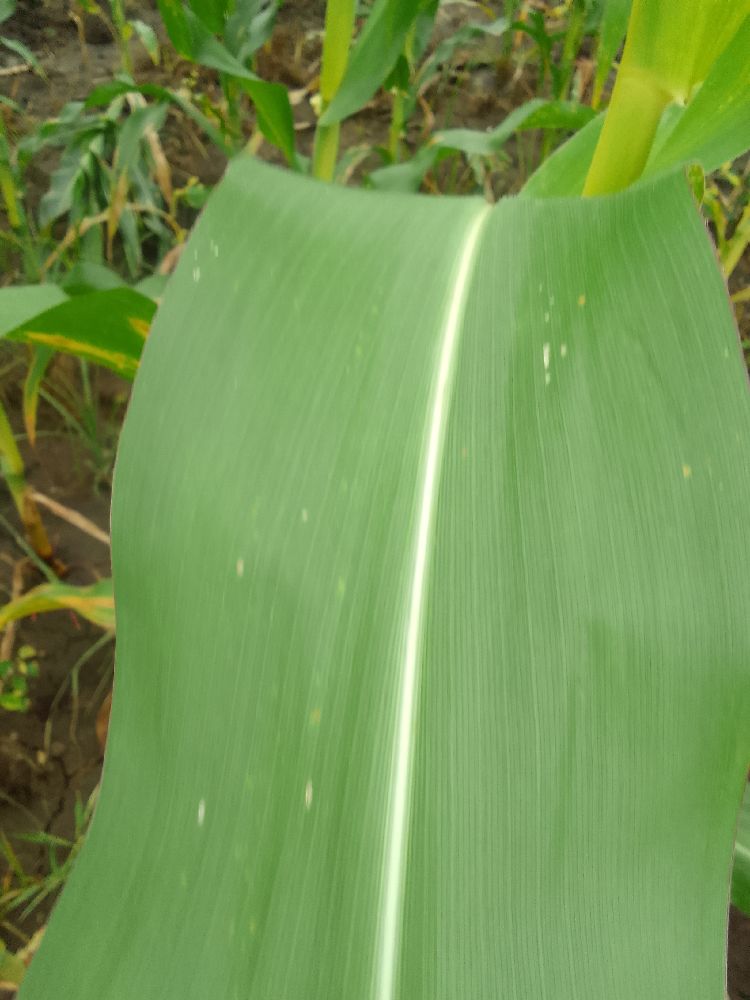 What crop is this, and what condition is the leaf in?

maize, healthy
